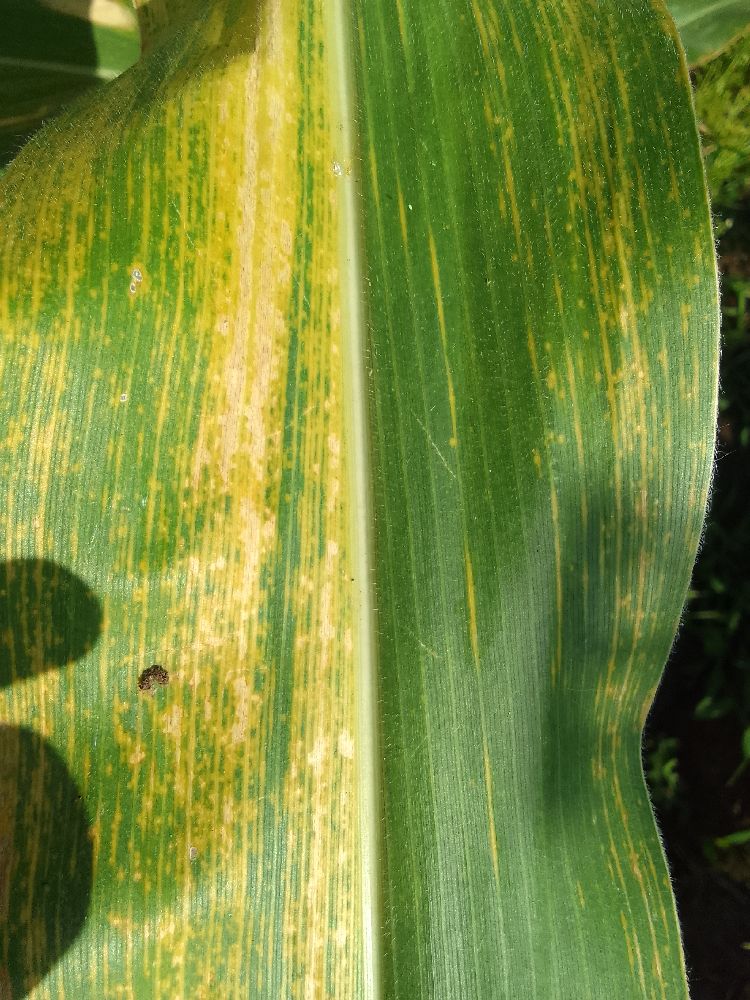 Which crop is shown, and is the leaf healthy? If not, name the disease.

maize, maize lethal necrosis
